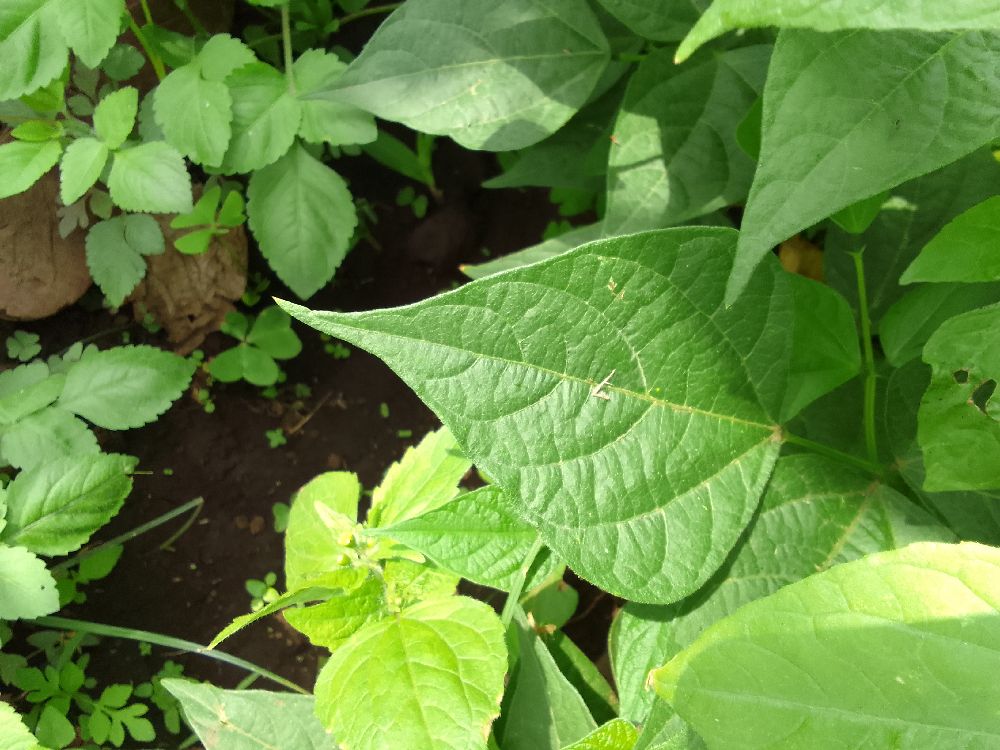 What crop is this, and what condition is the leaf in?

common bean, healthy
